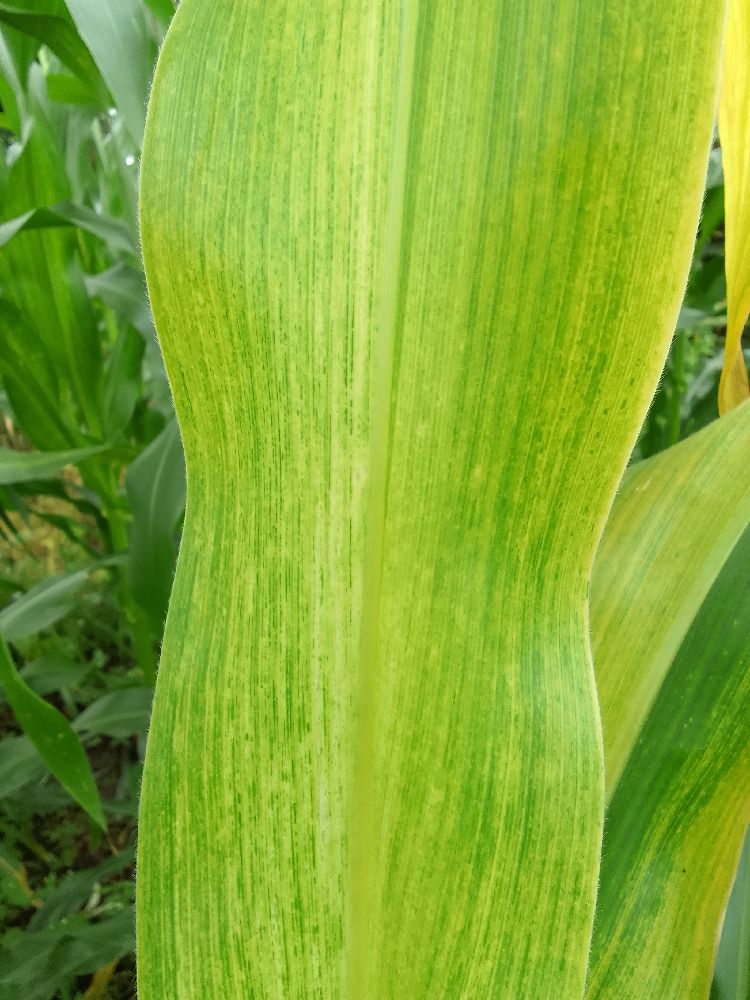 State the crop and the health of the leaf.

maize, maize lethal necrosis
